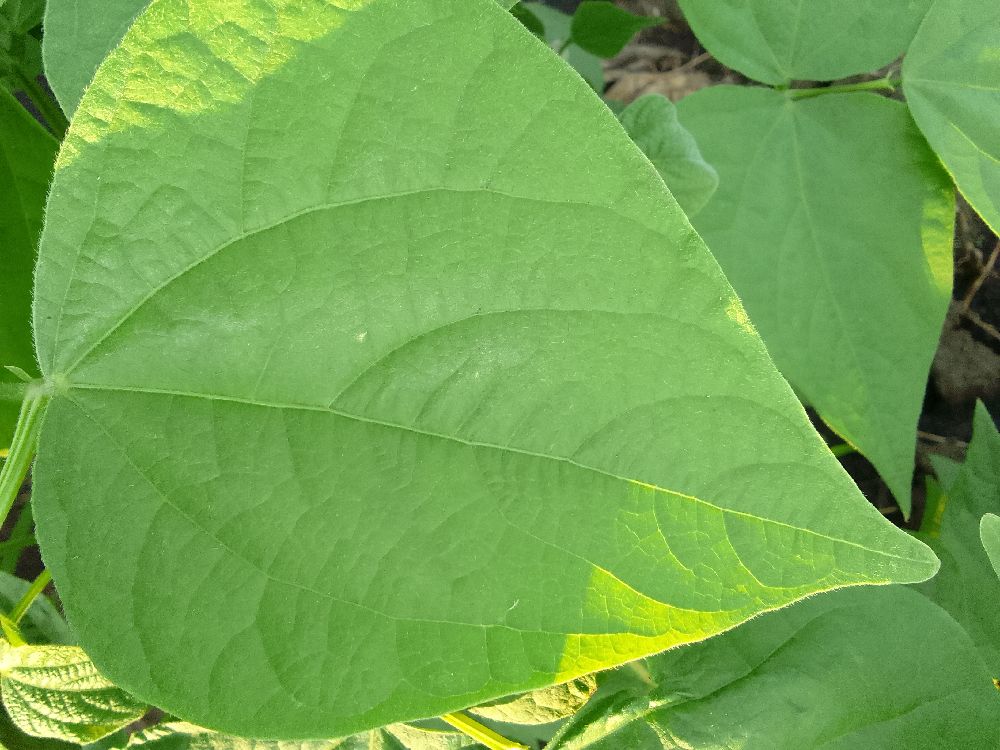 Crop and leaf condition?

common bean, healthy
